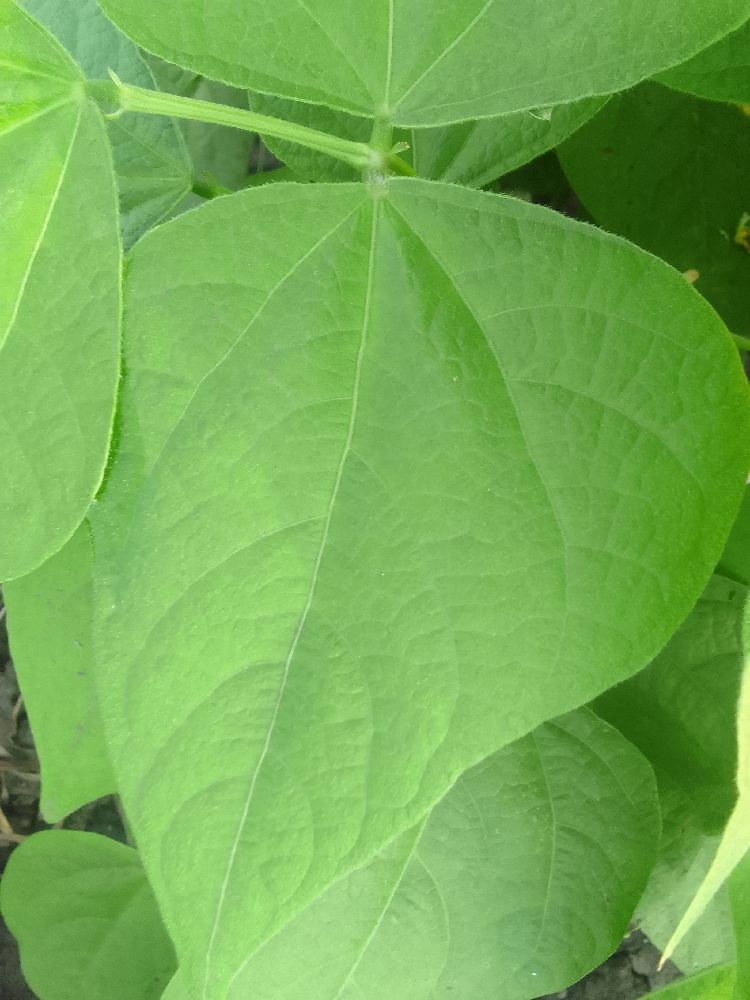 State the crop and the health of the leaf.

common bean, healthy
